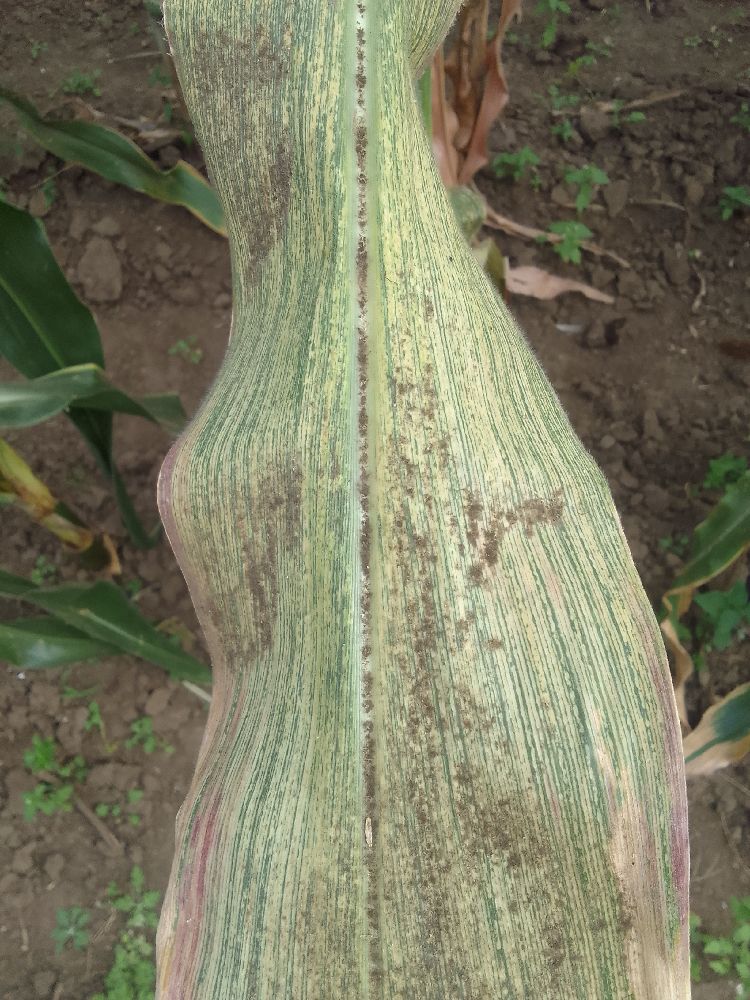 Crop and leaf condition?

maize, maize streak virus
